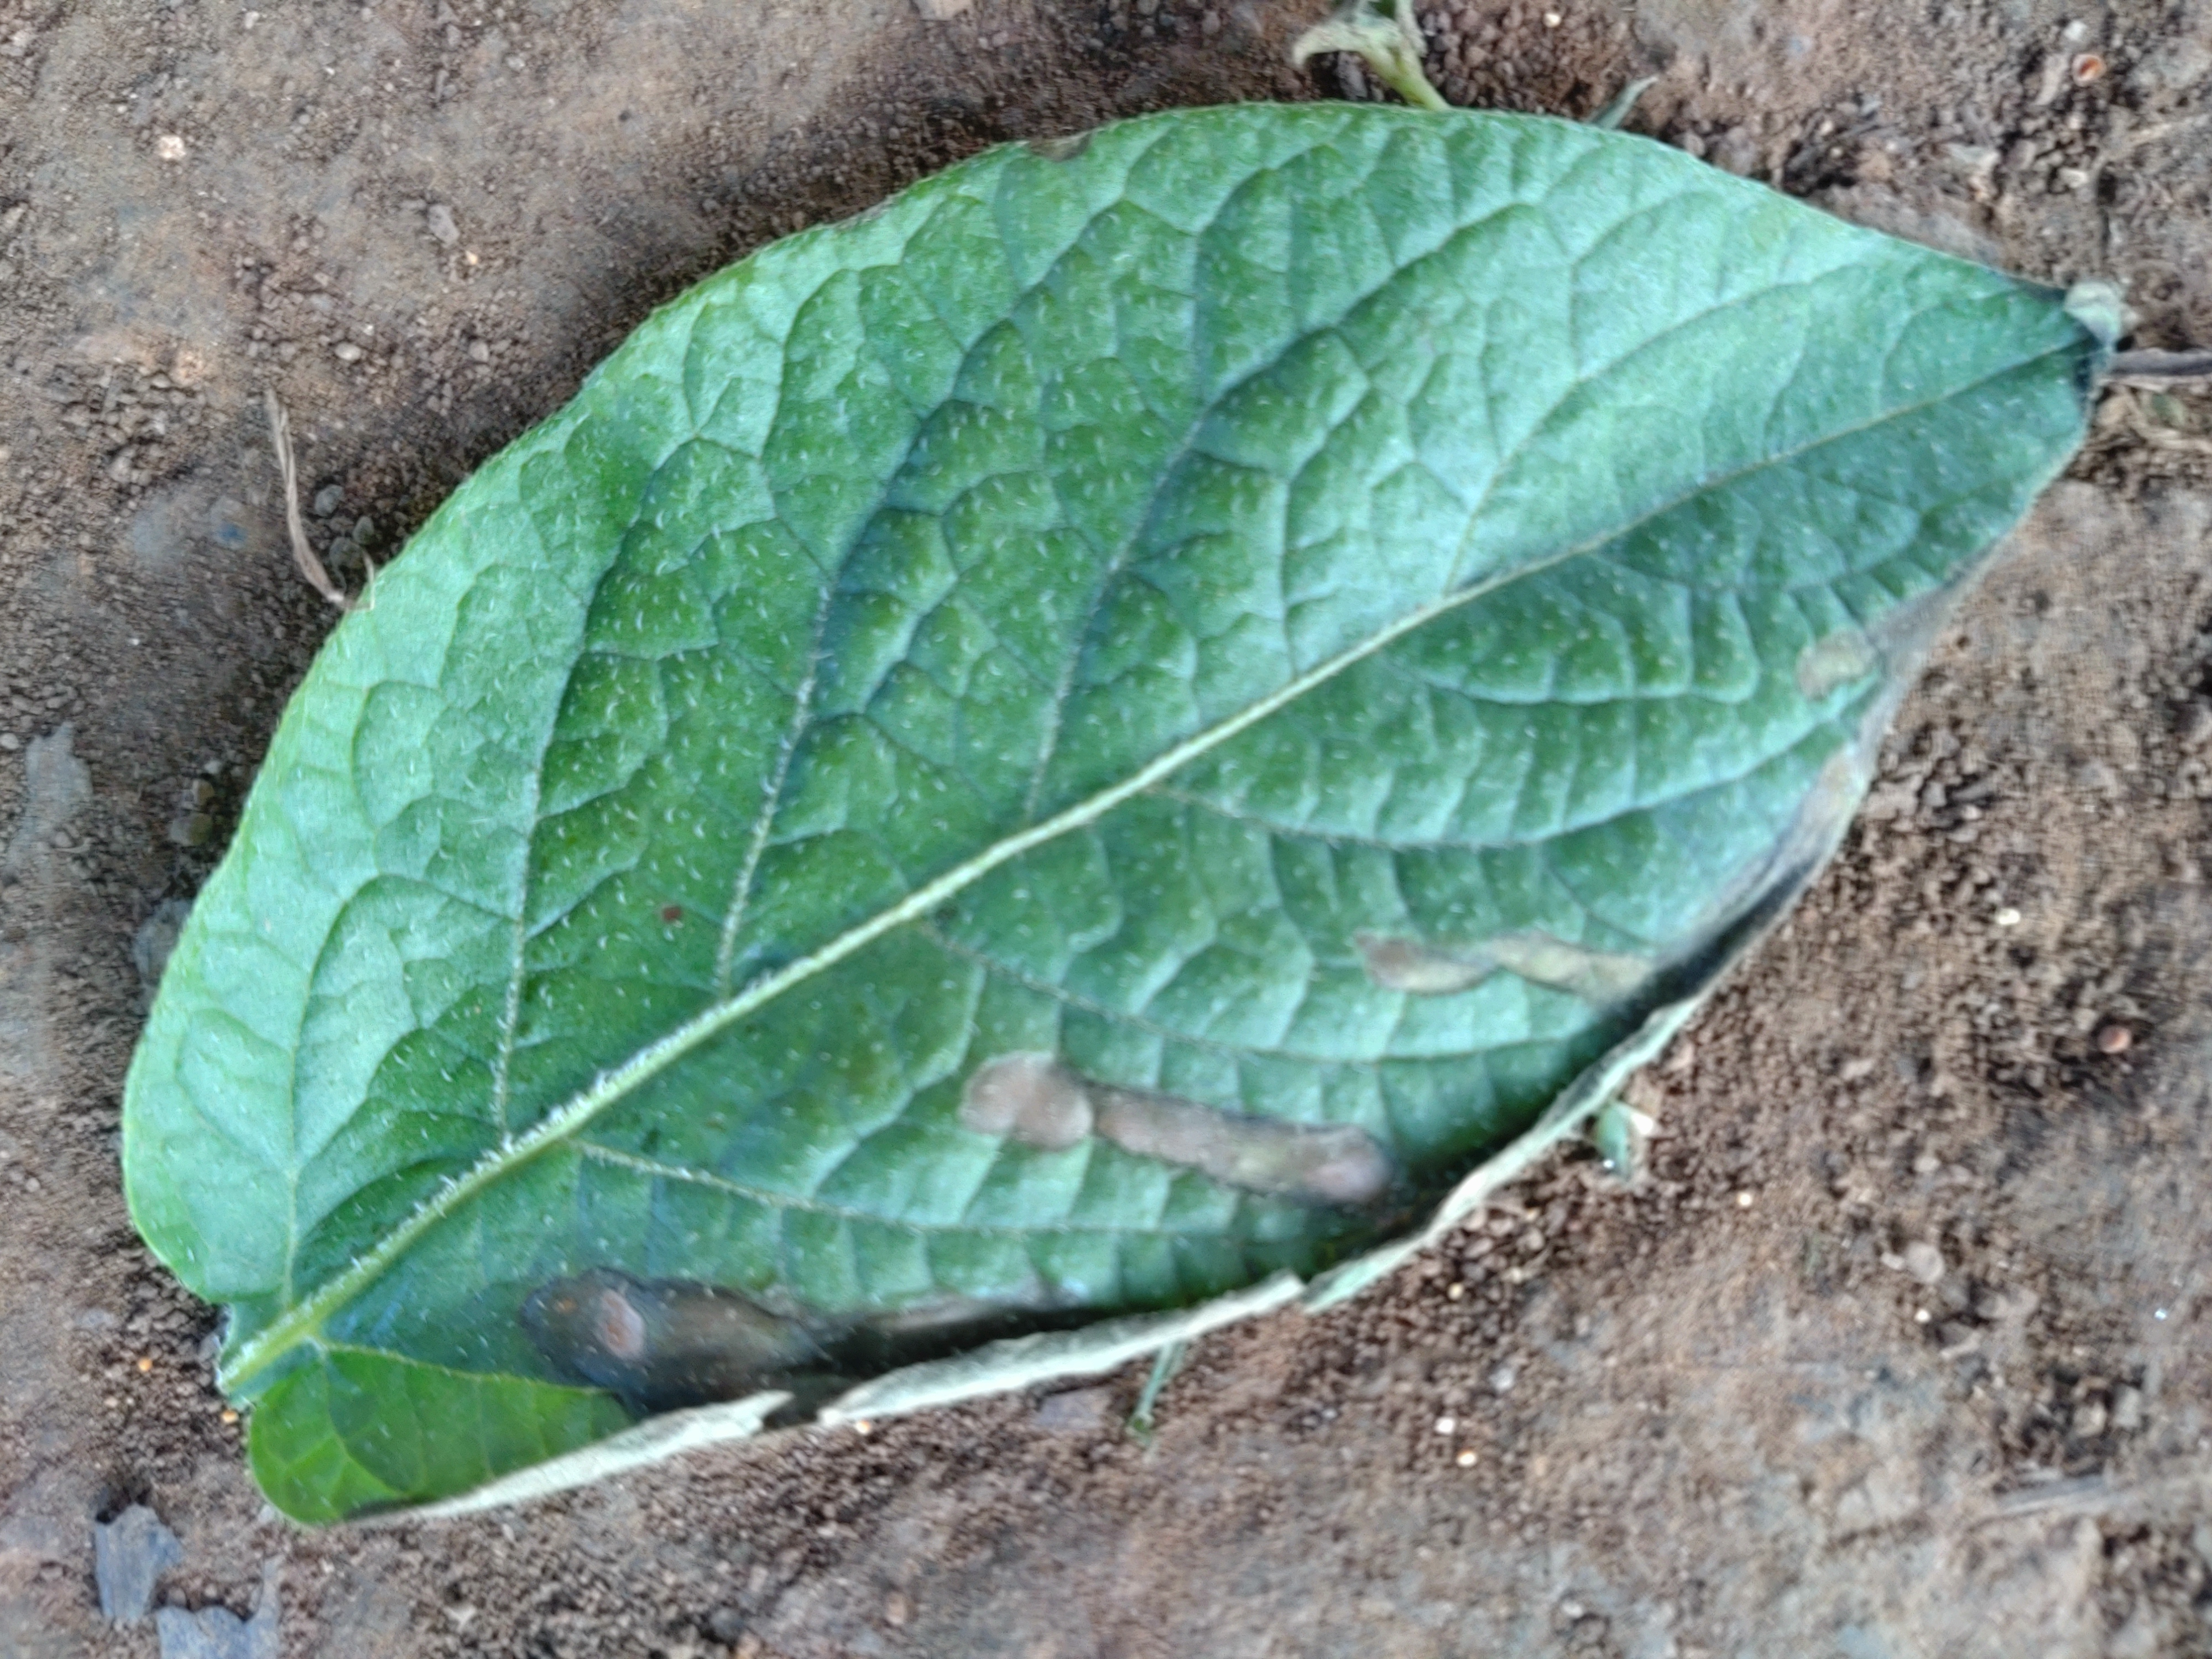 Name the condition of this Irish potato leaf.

early blight
